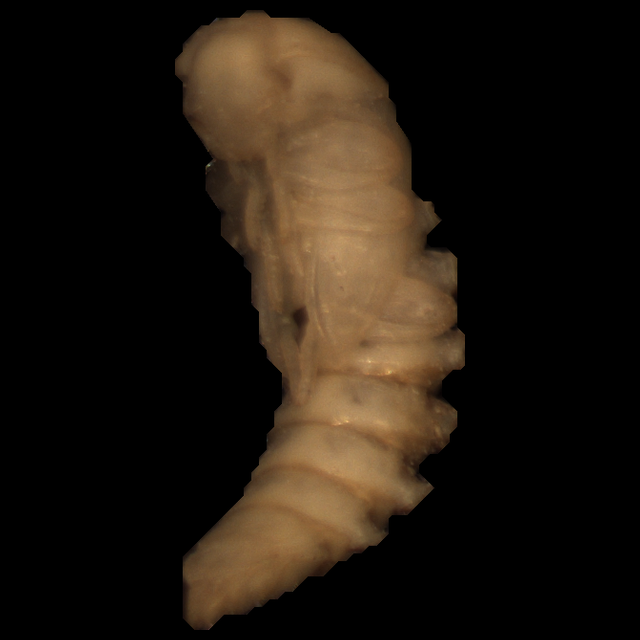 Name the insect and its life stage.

mealworm pupa
